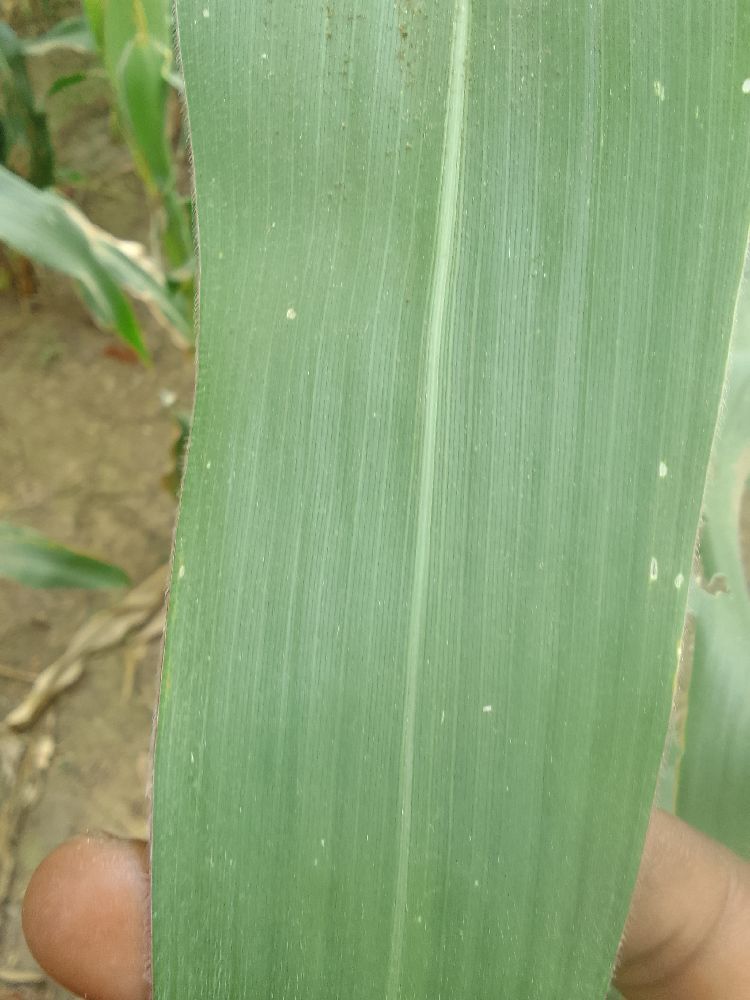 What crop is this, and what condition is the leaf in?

maize, healthy
